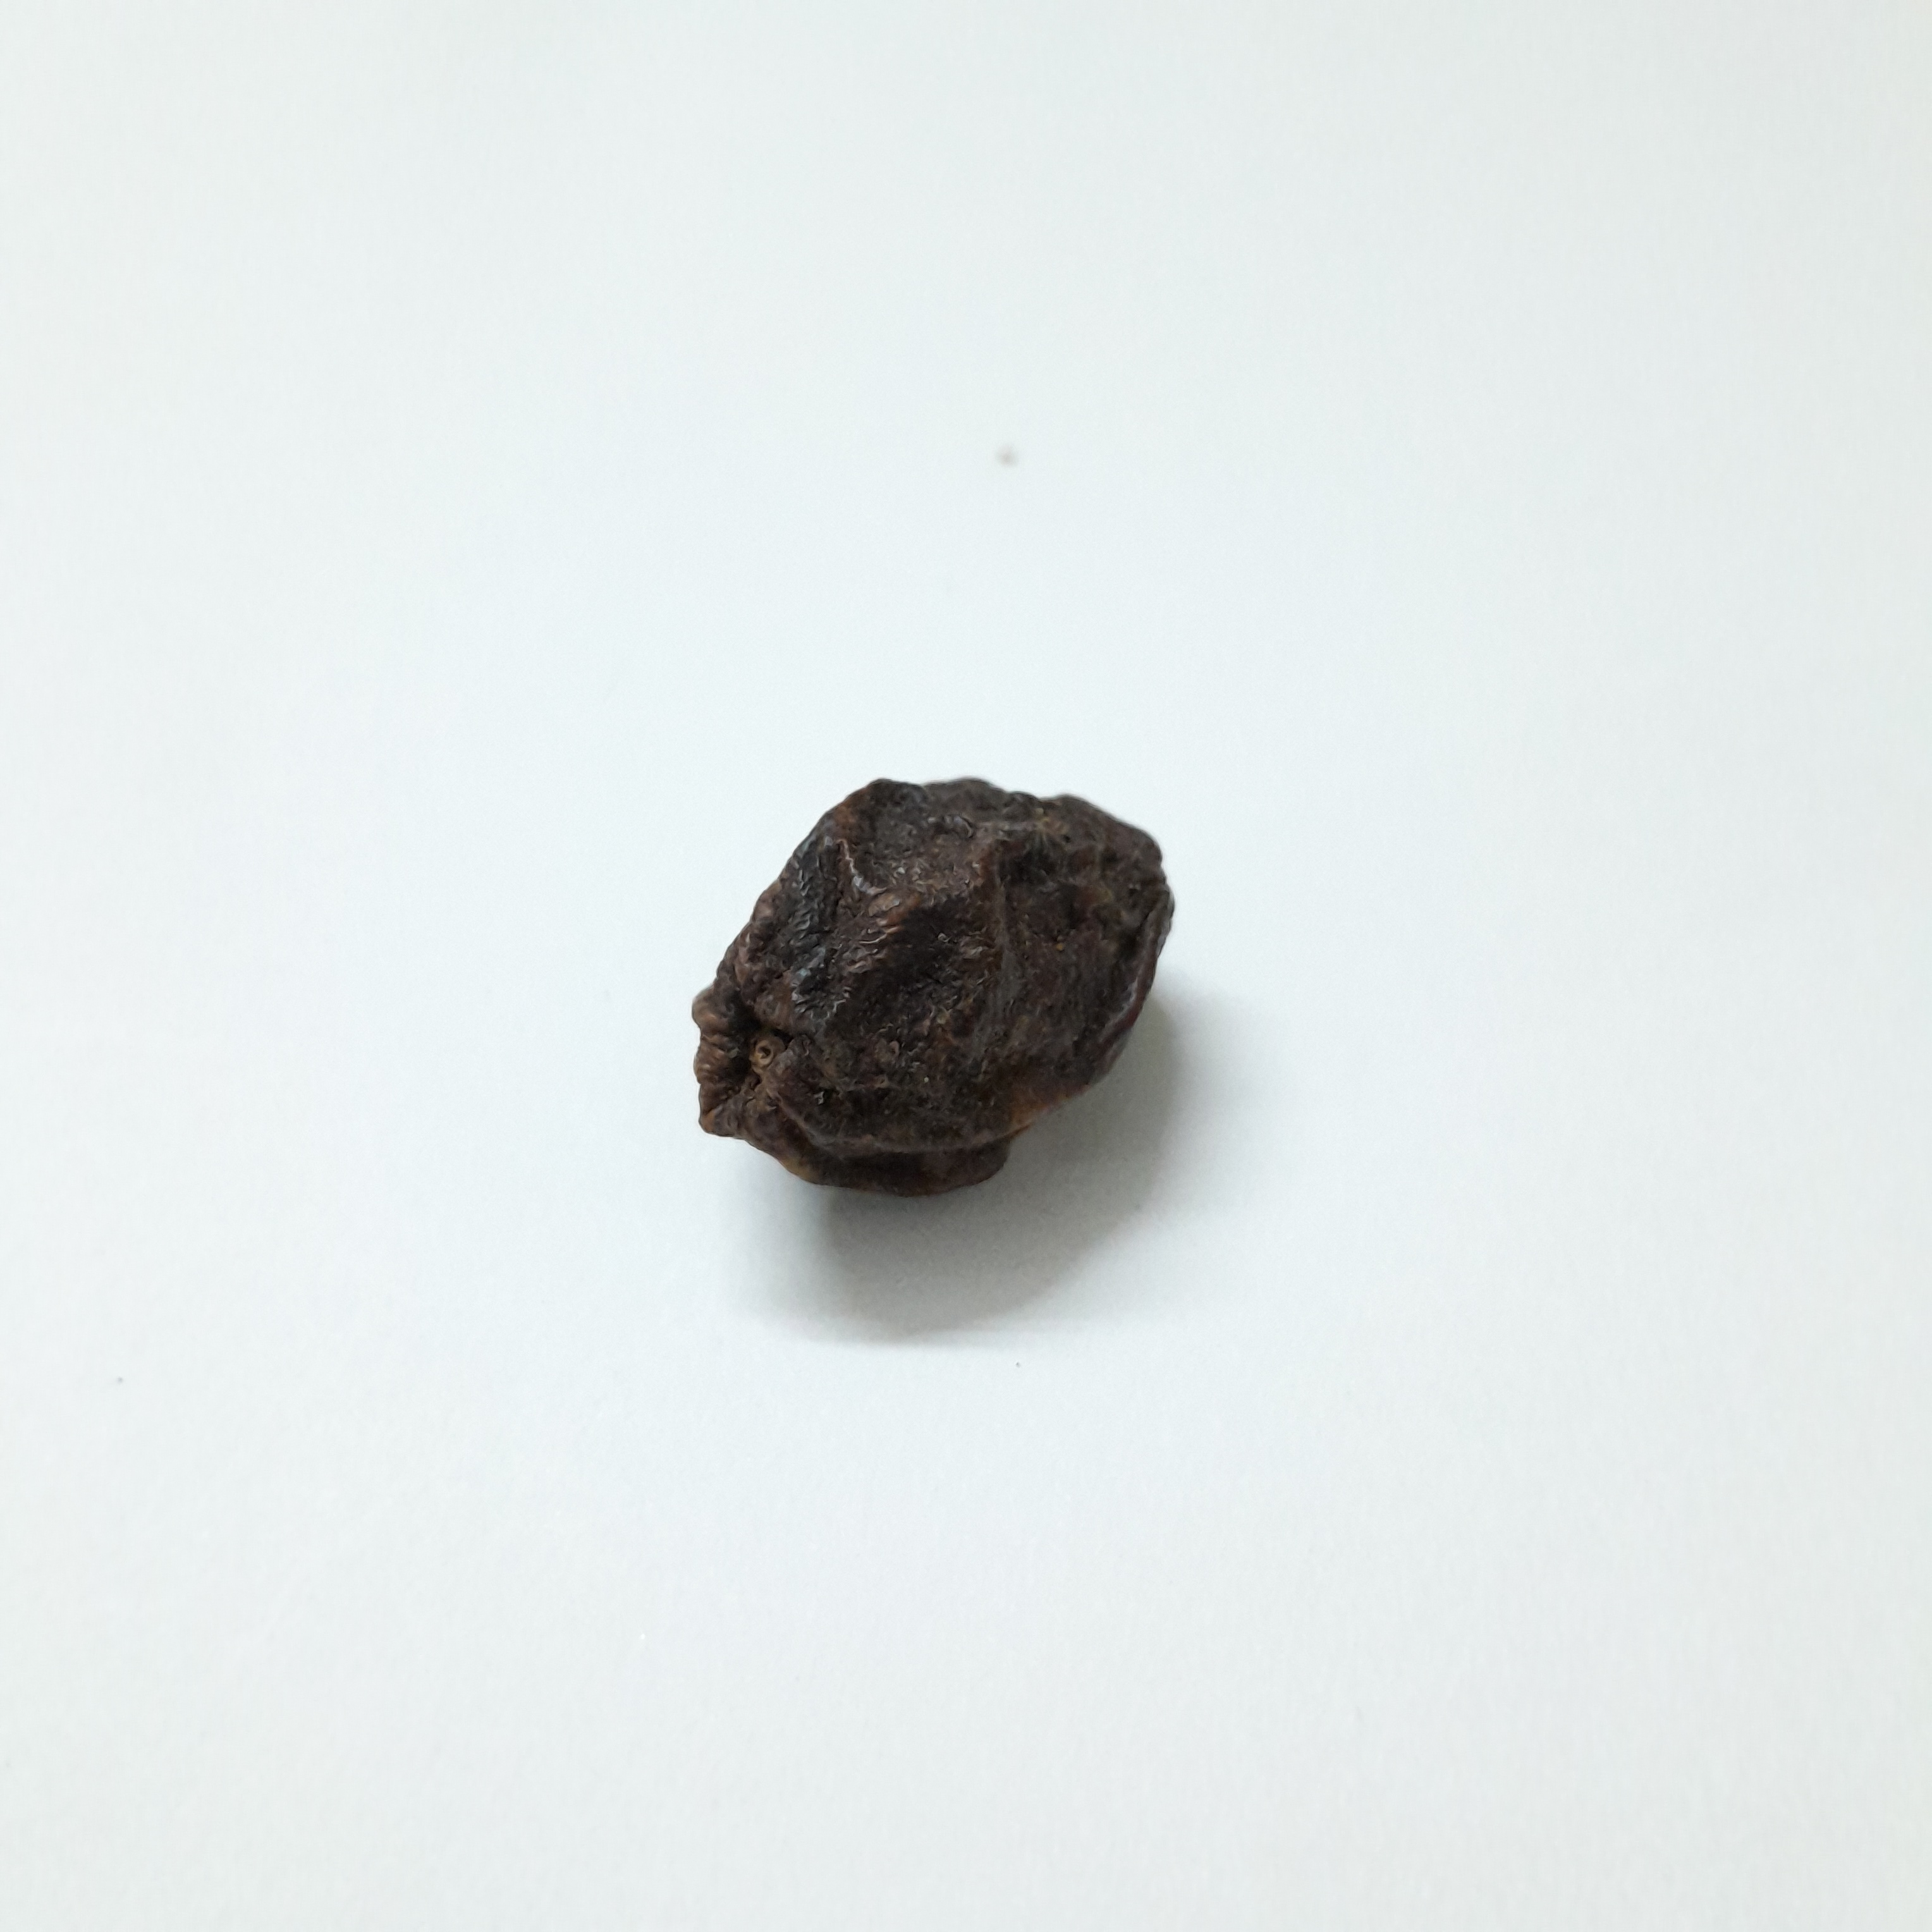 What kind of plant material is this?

kadukharik
